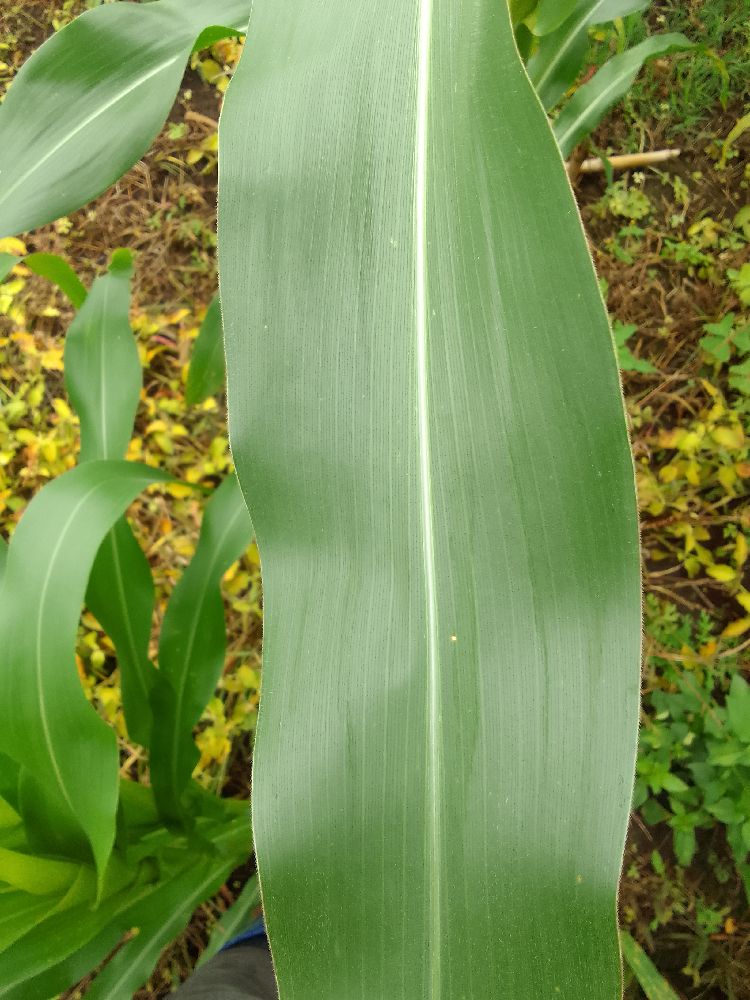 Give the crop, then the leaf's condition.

maize, healthy
